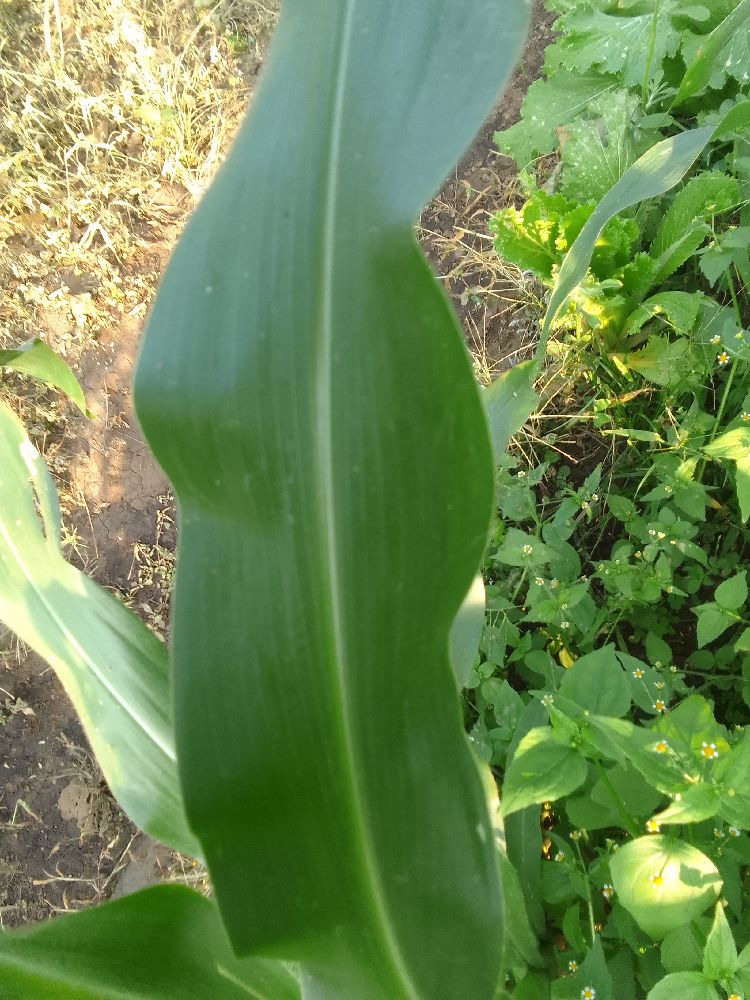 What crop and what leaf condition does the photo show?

maize, healthy
